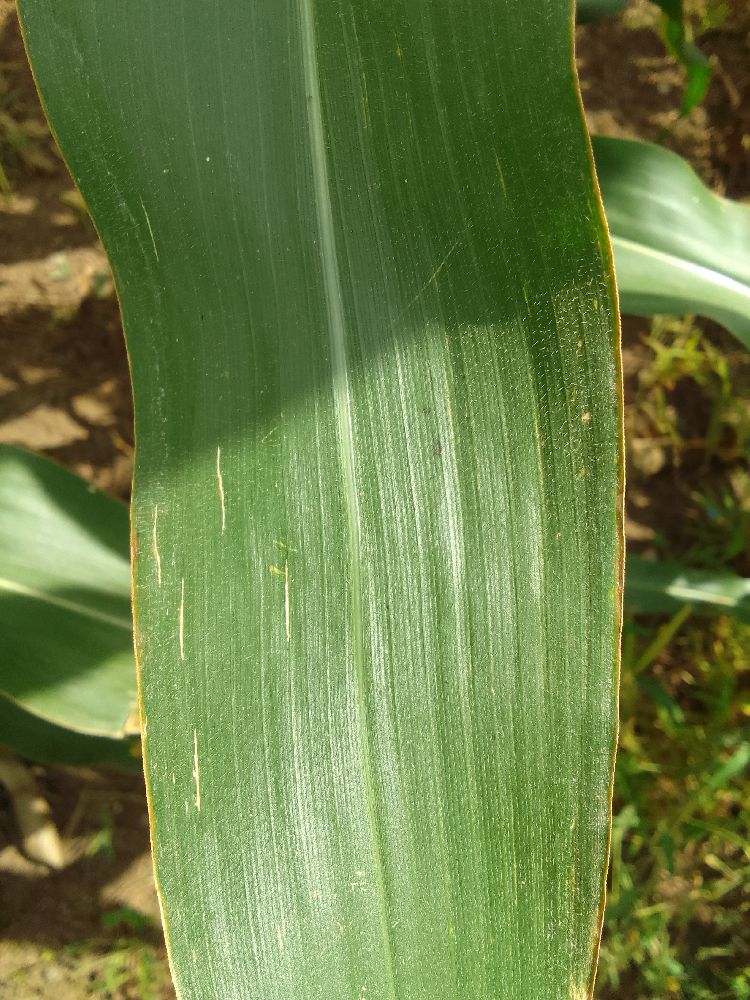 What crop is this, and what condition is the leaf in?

maize, healthy
